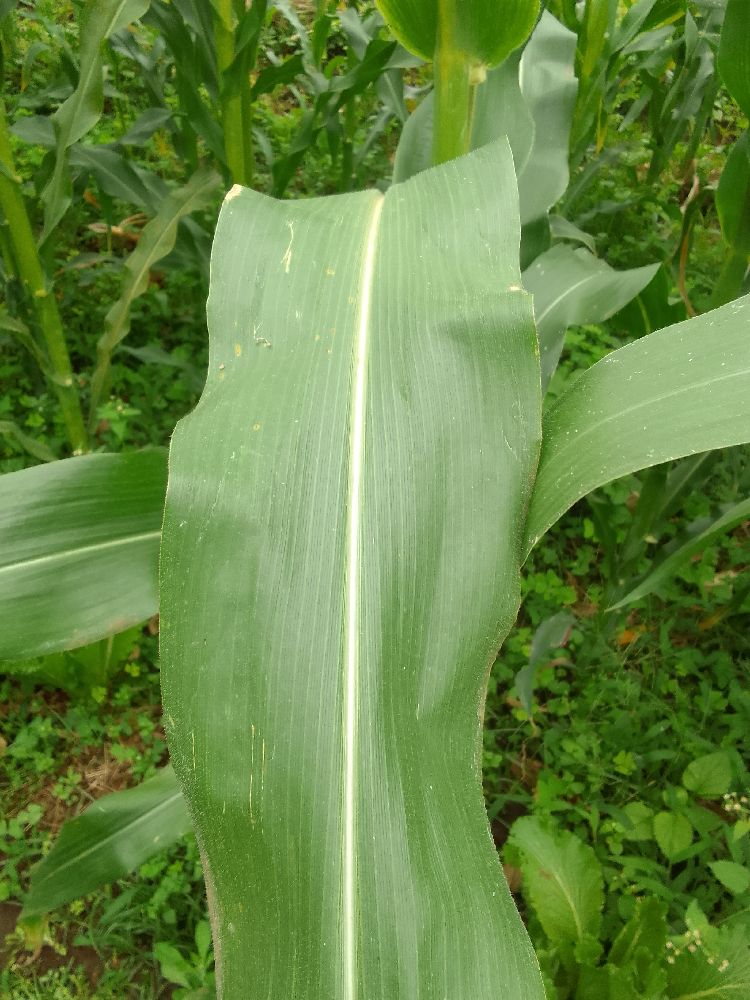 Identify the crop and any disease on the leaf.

maize, healthy
